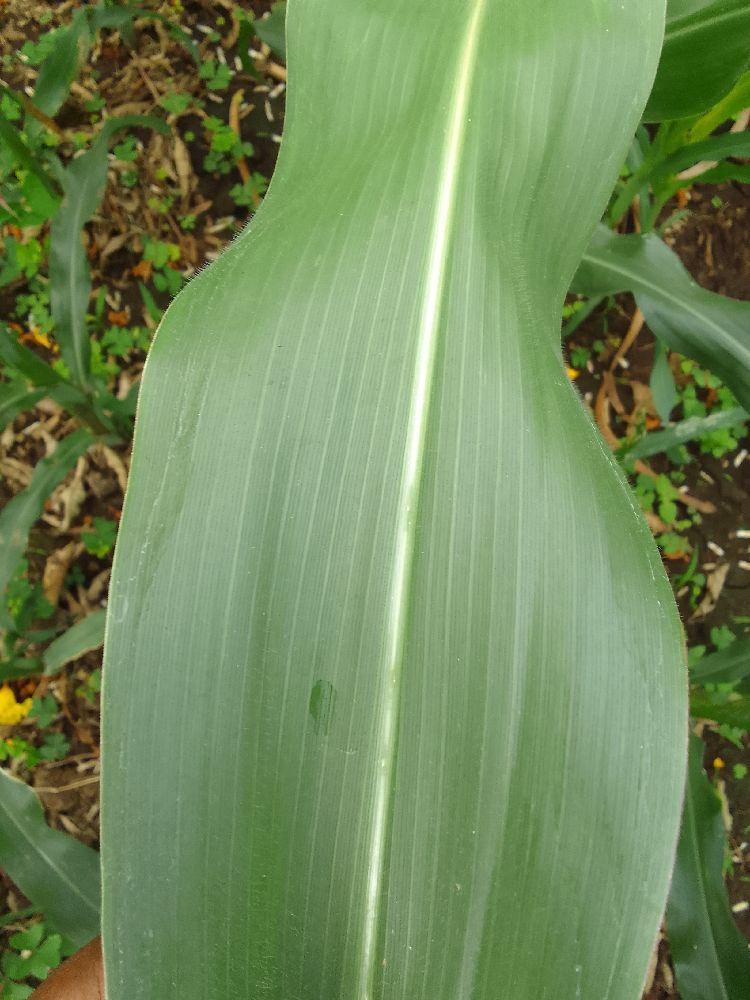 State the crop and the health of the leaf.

maize, healthy
